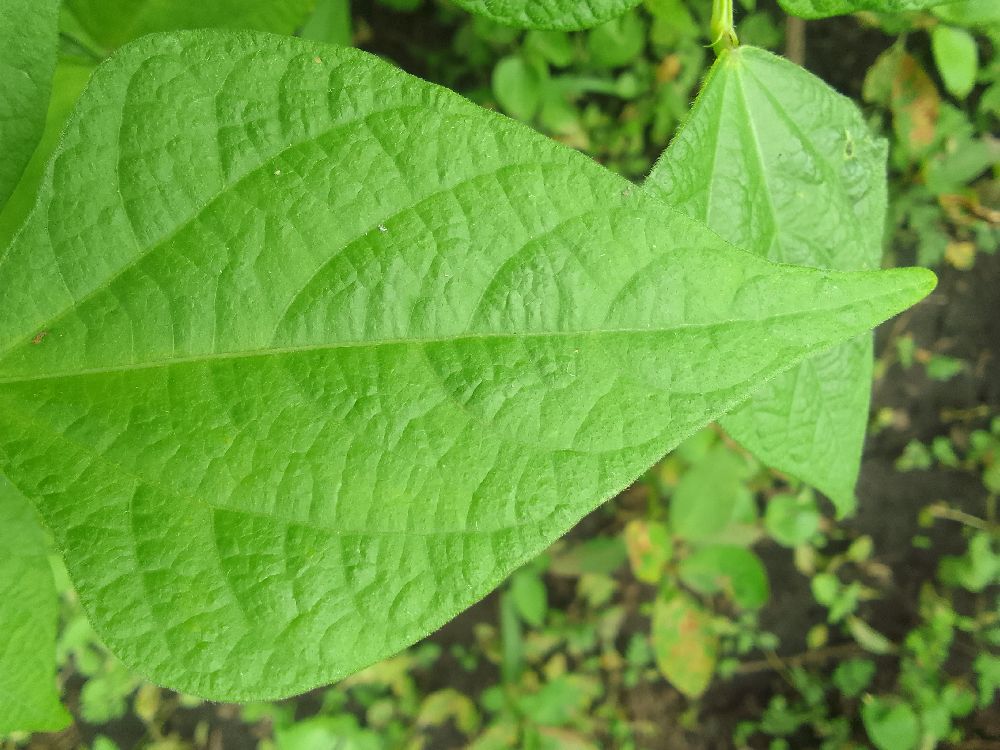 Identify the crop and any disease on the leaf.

common bean, healthy
